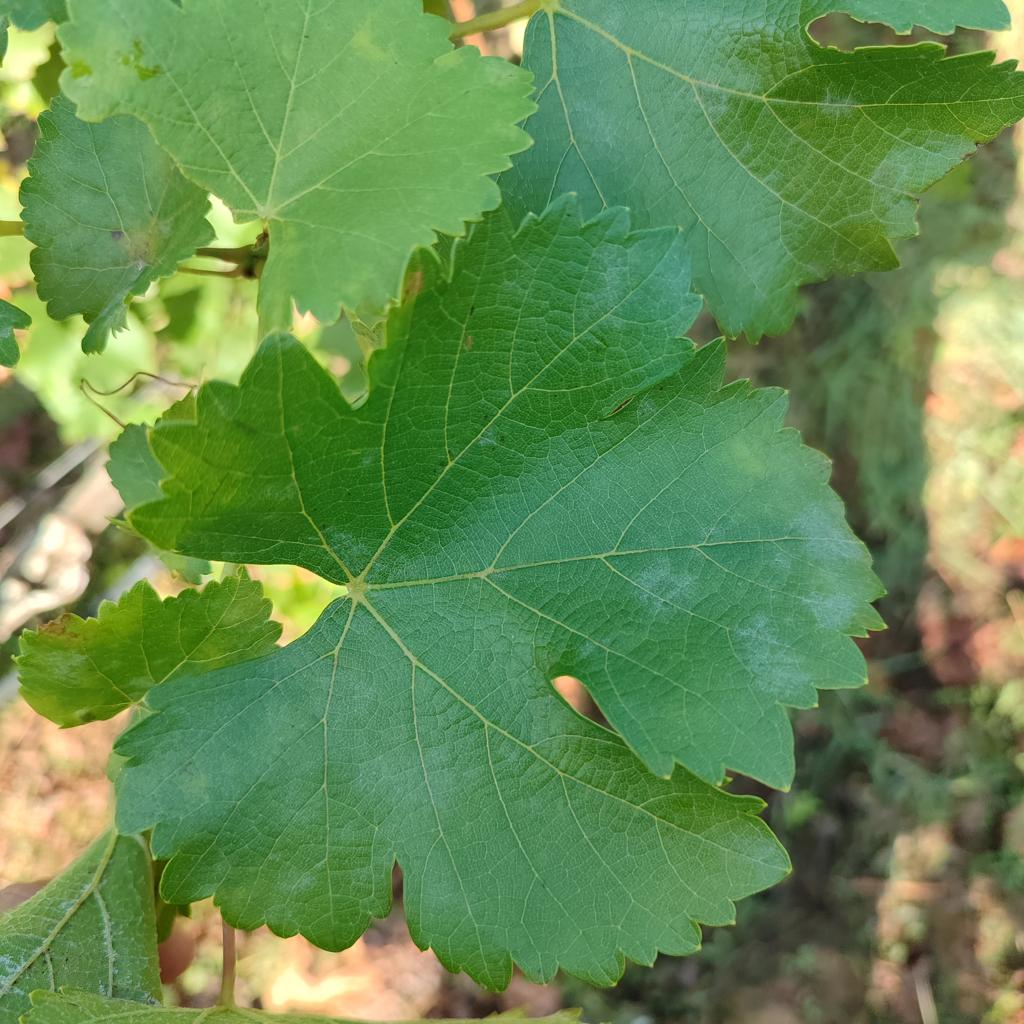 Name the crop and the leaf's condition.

grapevine, powdery mildew
